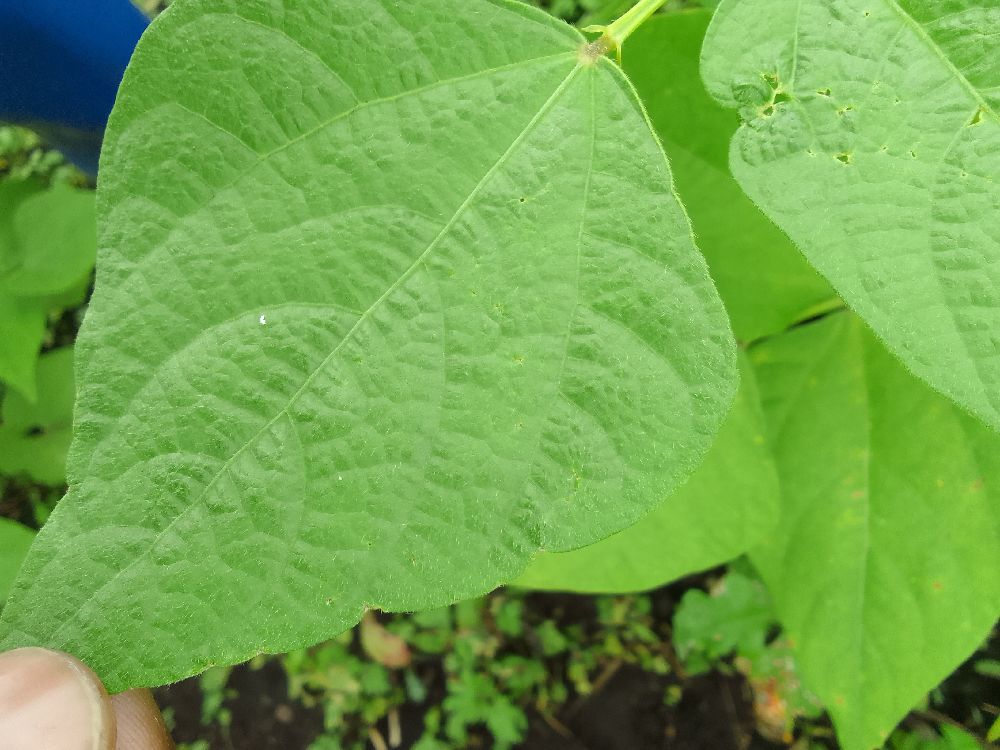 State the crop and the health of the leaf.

common bean, healthy
